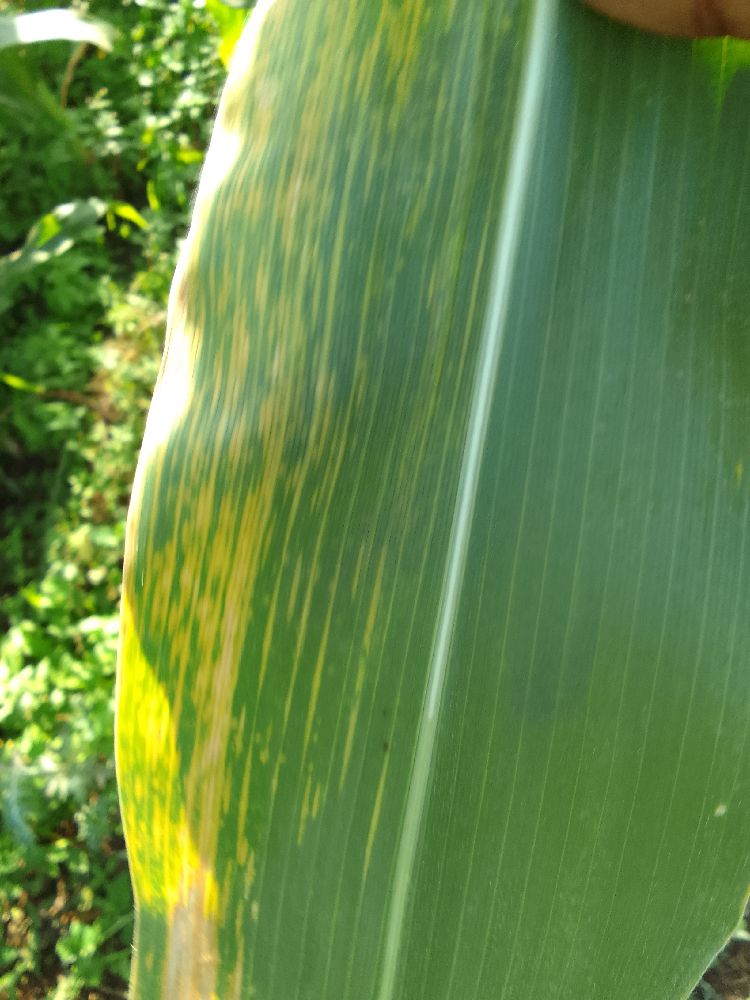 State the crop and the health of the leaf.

maize, maize lethal necrosis
